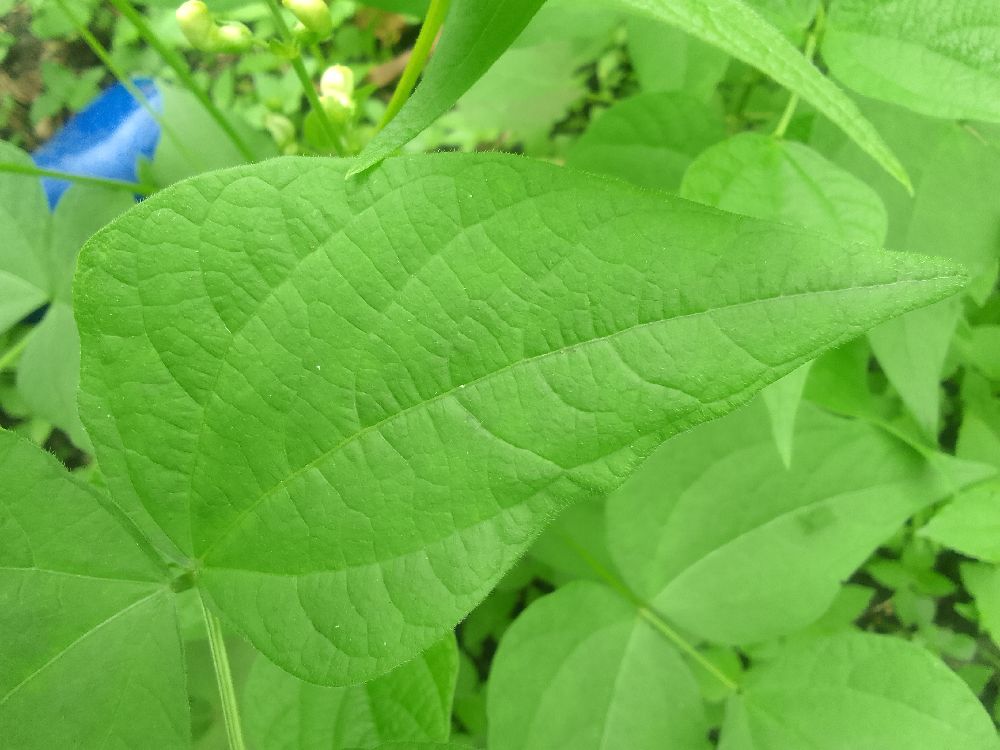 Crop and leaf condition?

common bean, healthy
